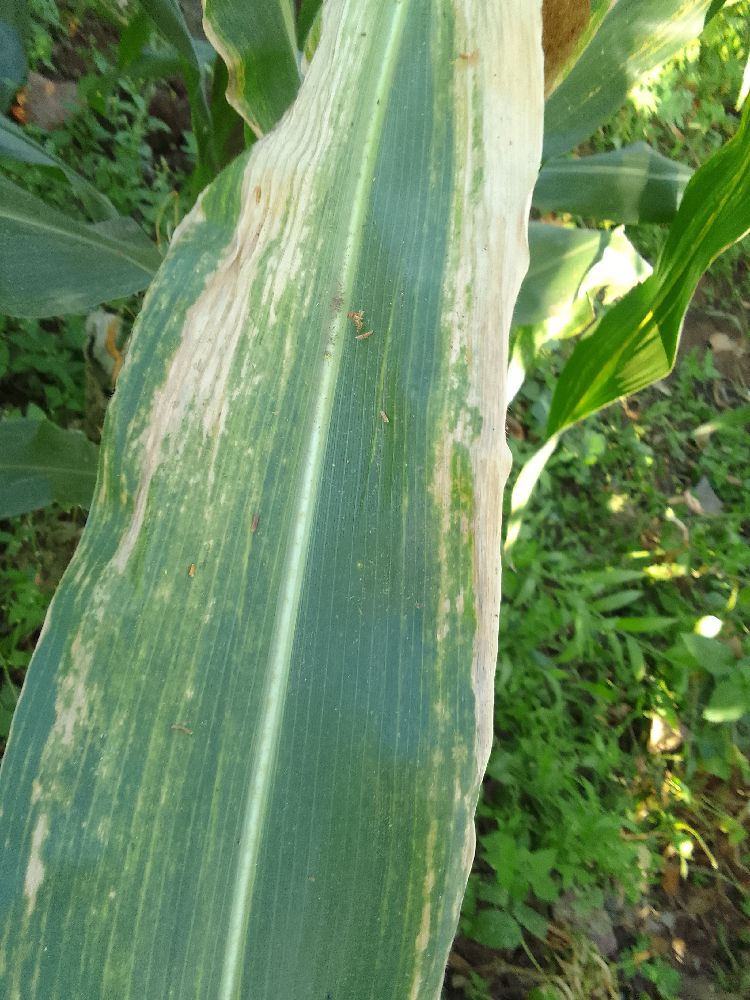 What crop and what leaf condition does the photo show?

maize, maize lethal necrosis
